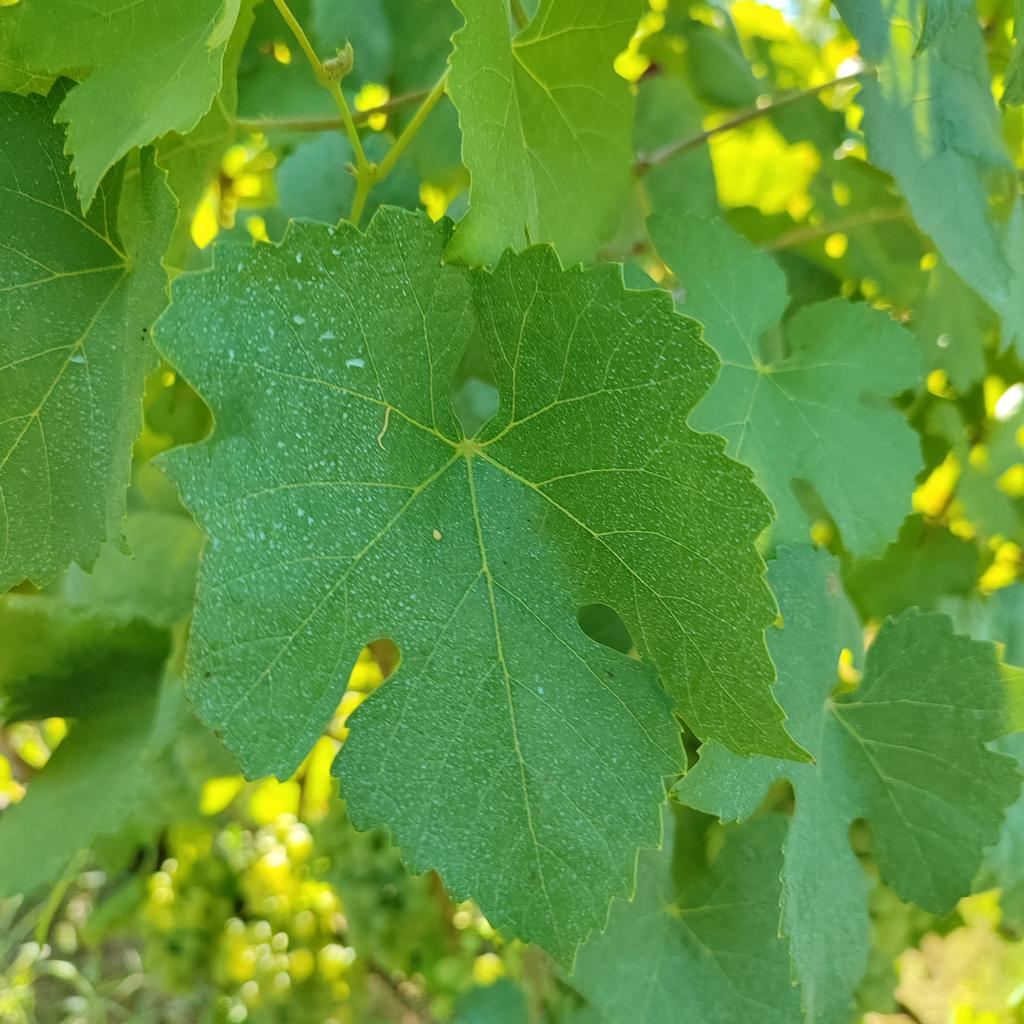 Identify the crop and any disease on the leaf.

grapevine, healthy
